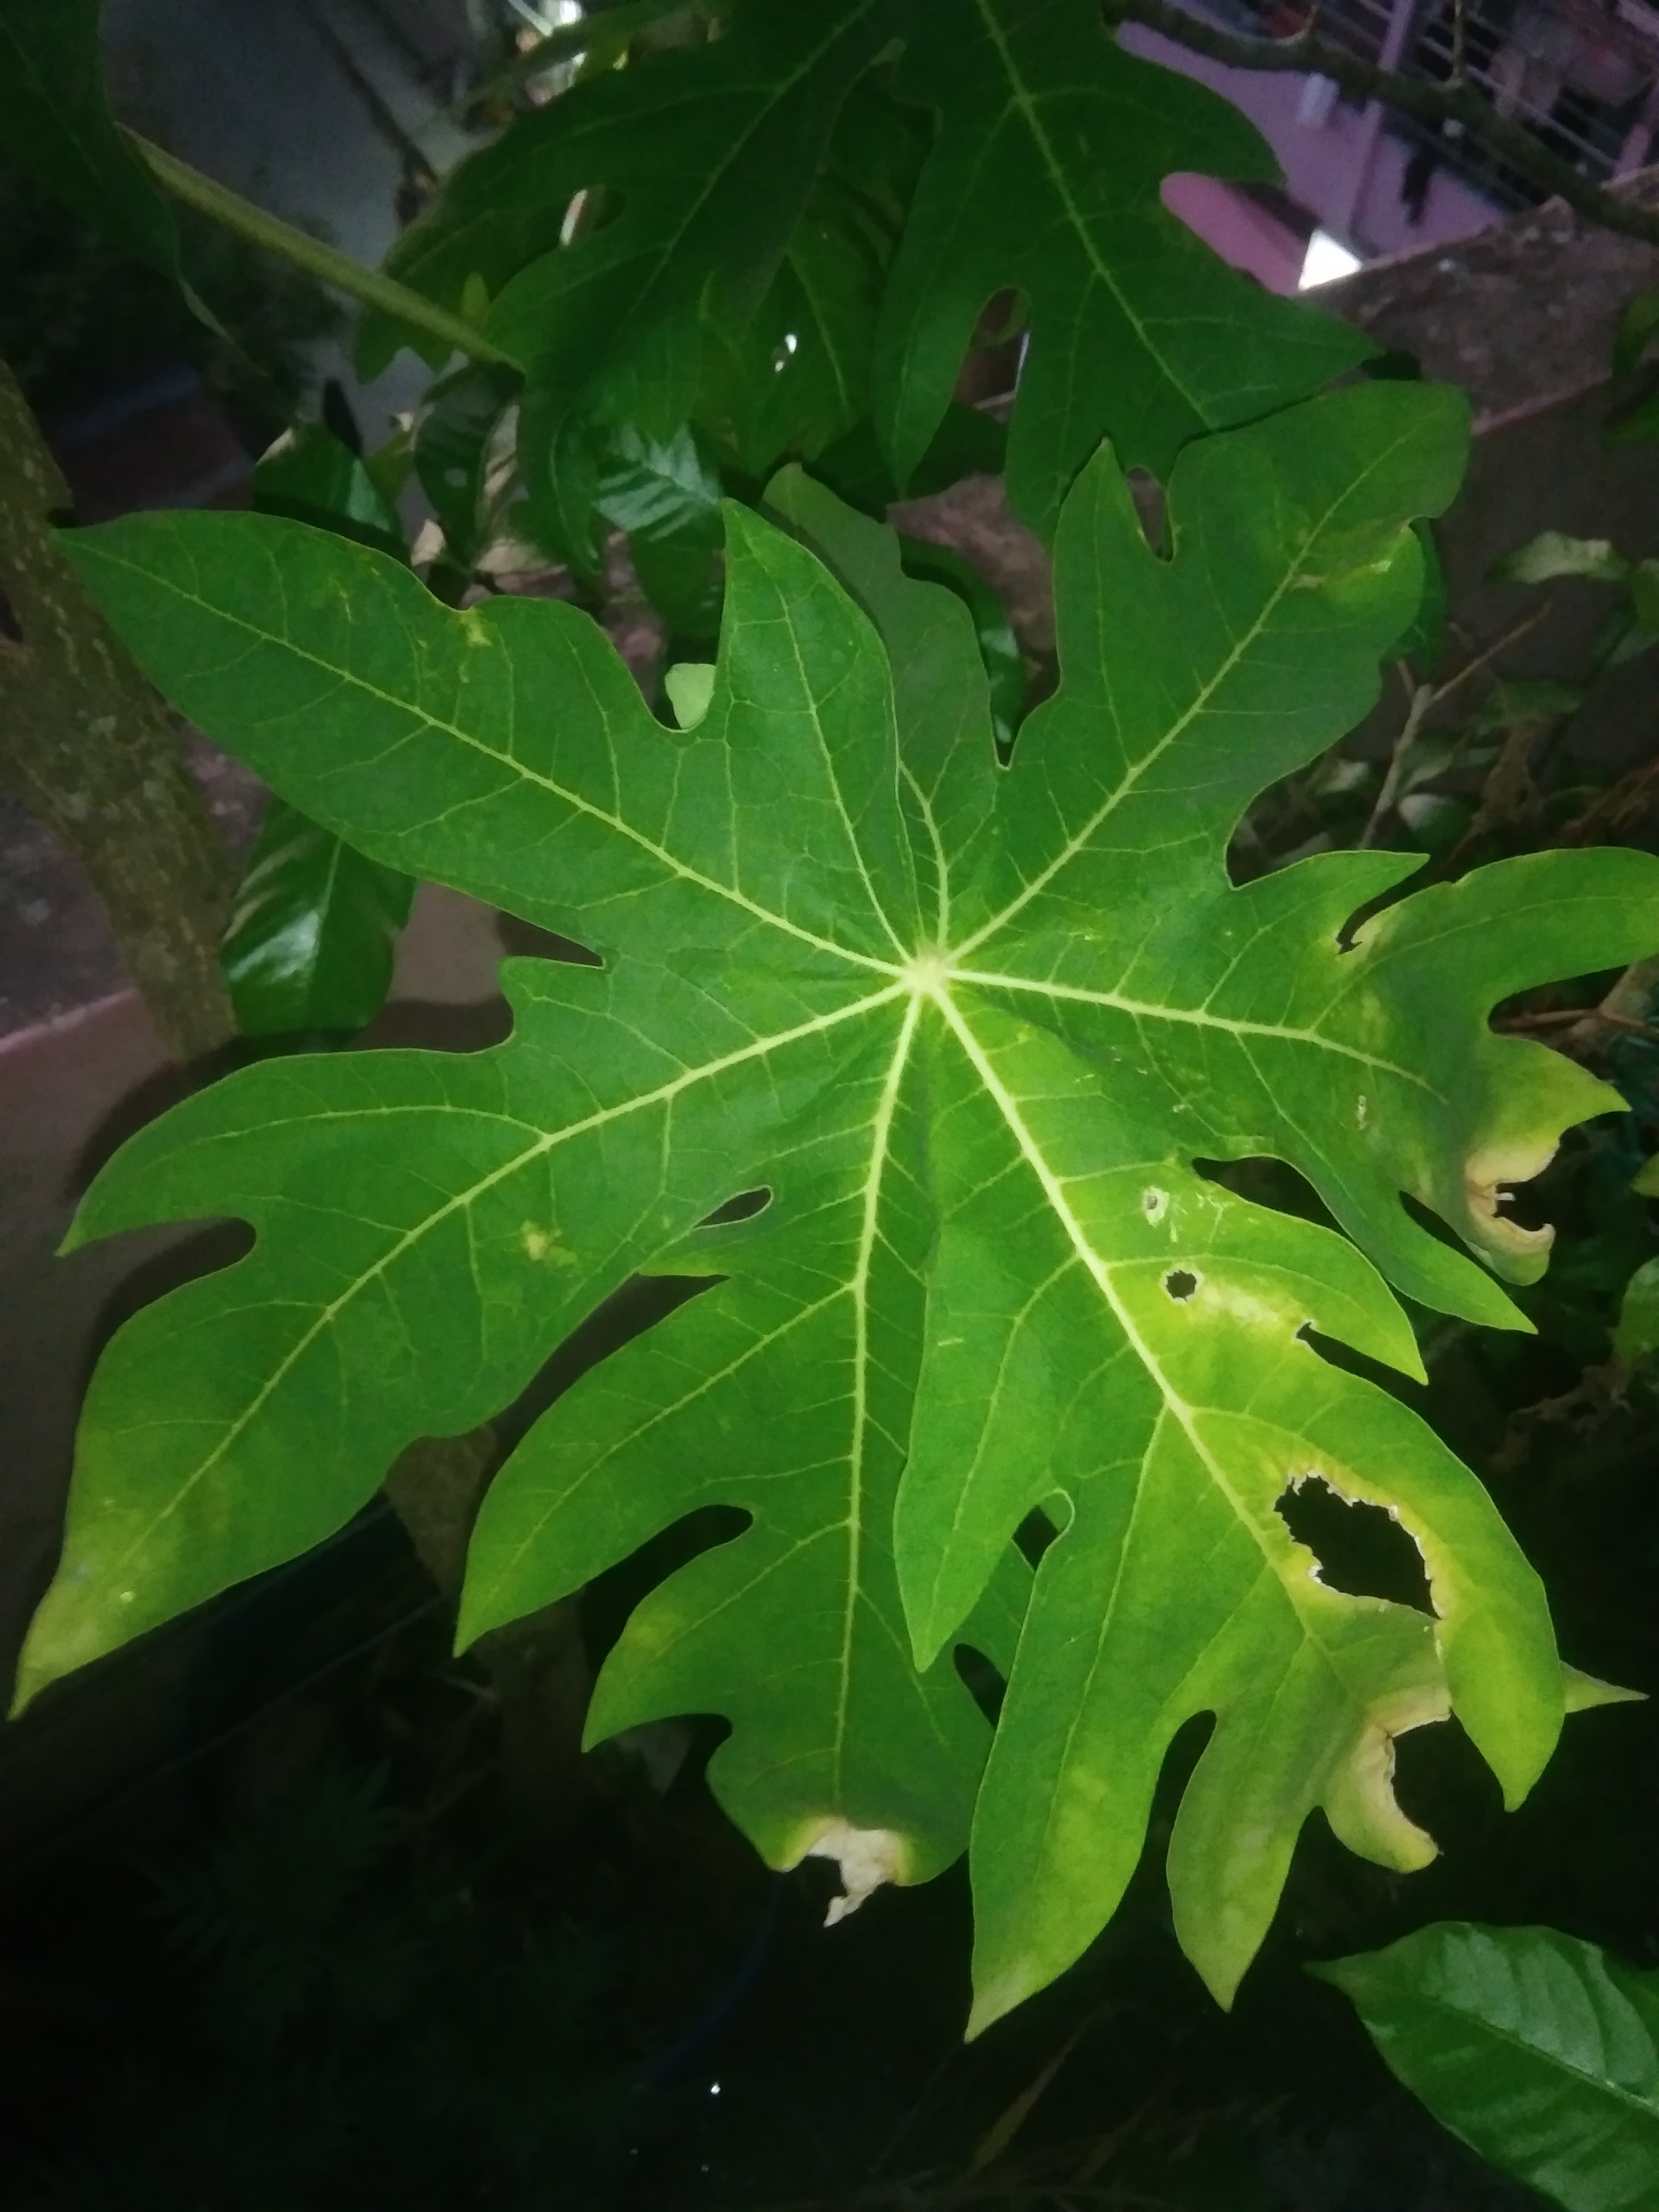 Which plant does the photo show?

papaya
